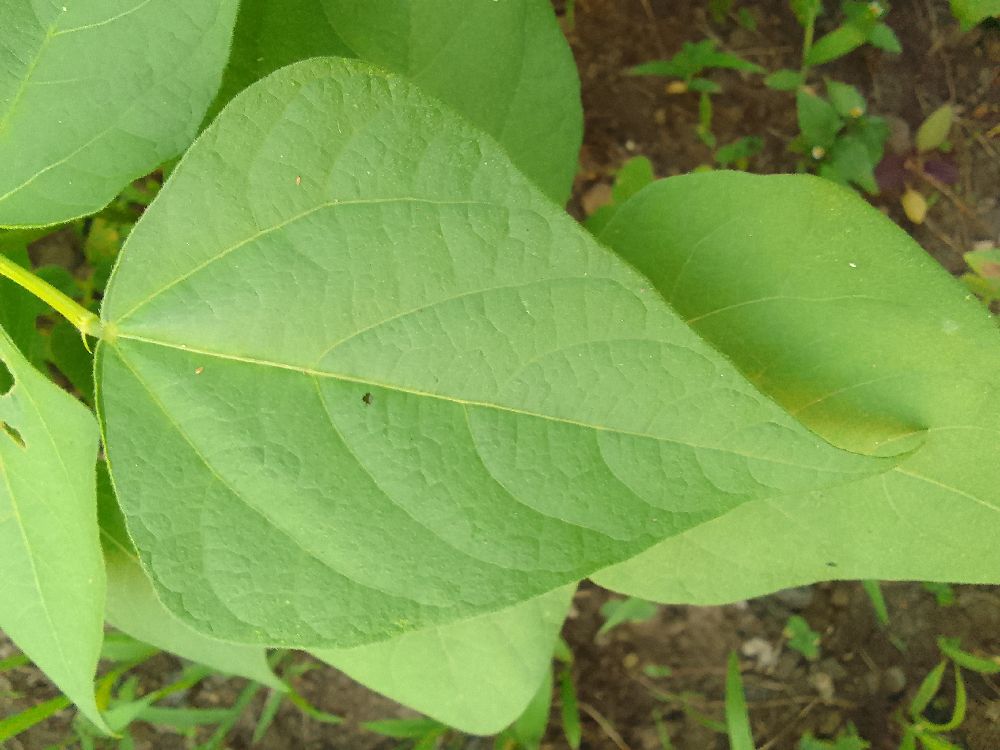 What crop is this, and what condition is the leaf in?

common bean, healthy
